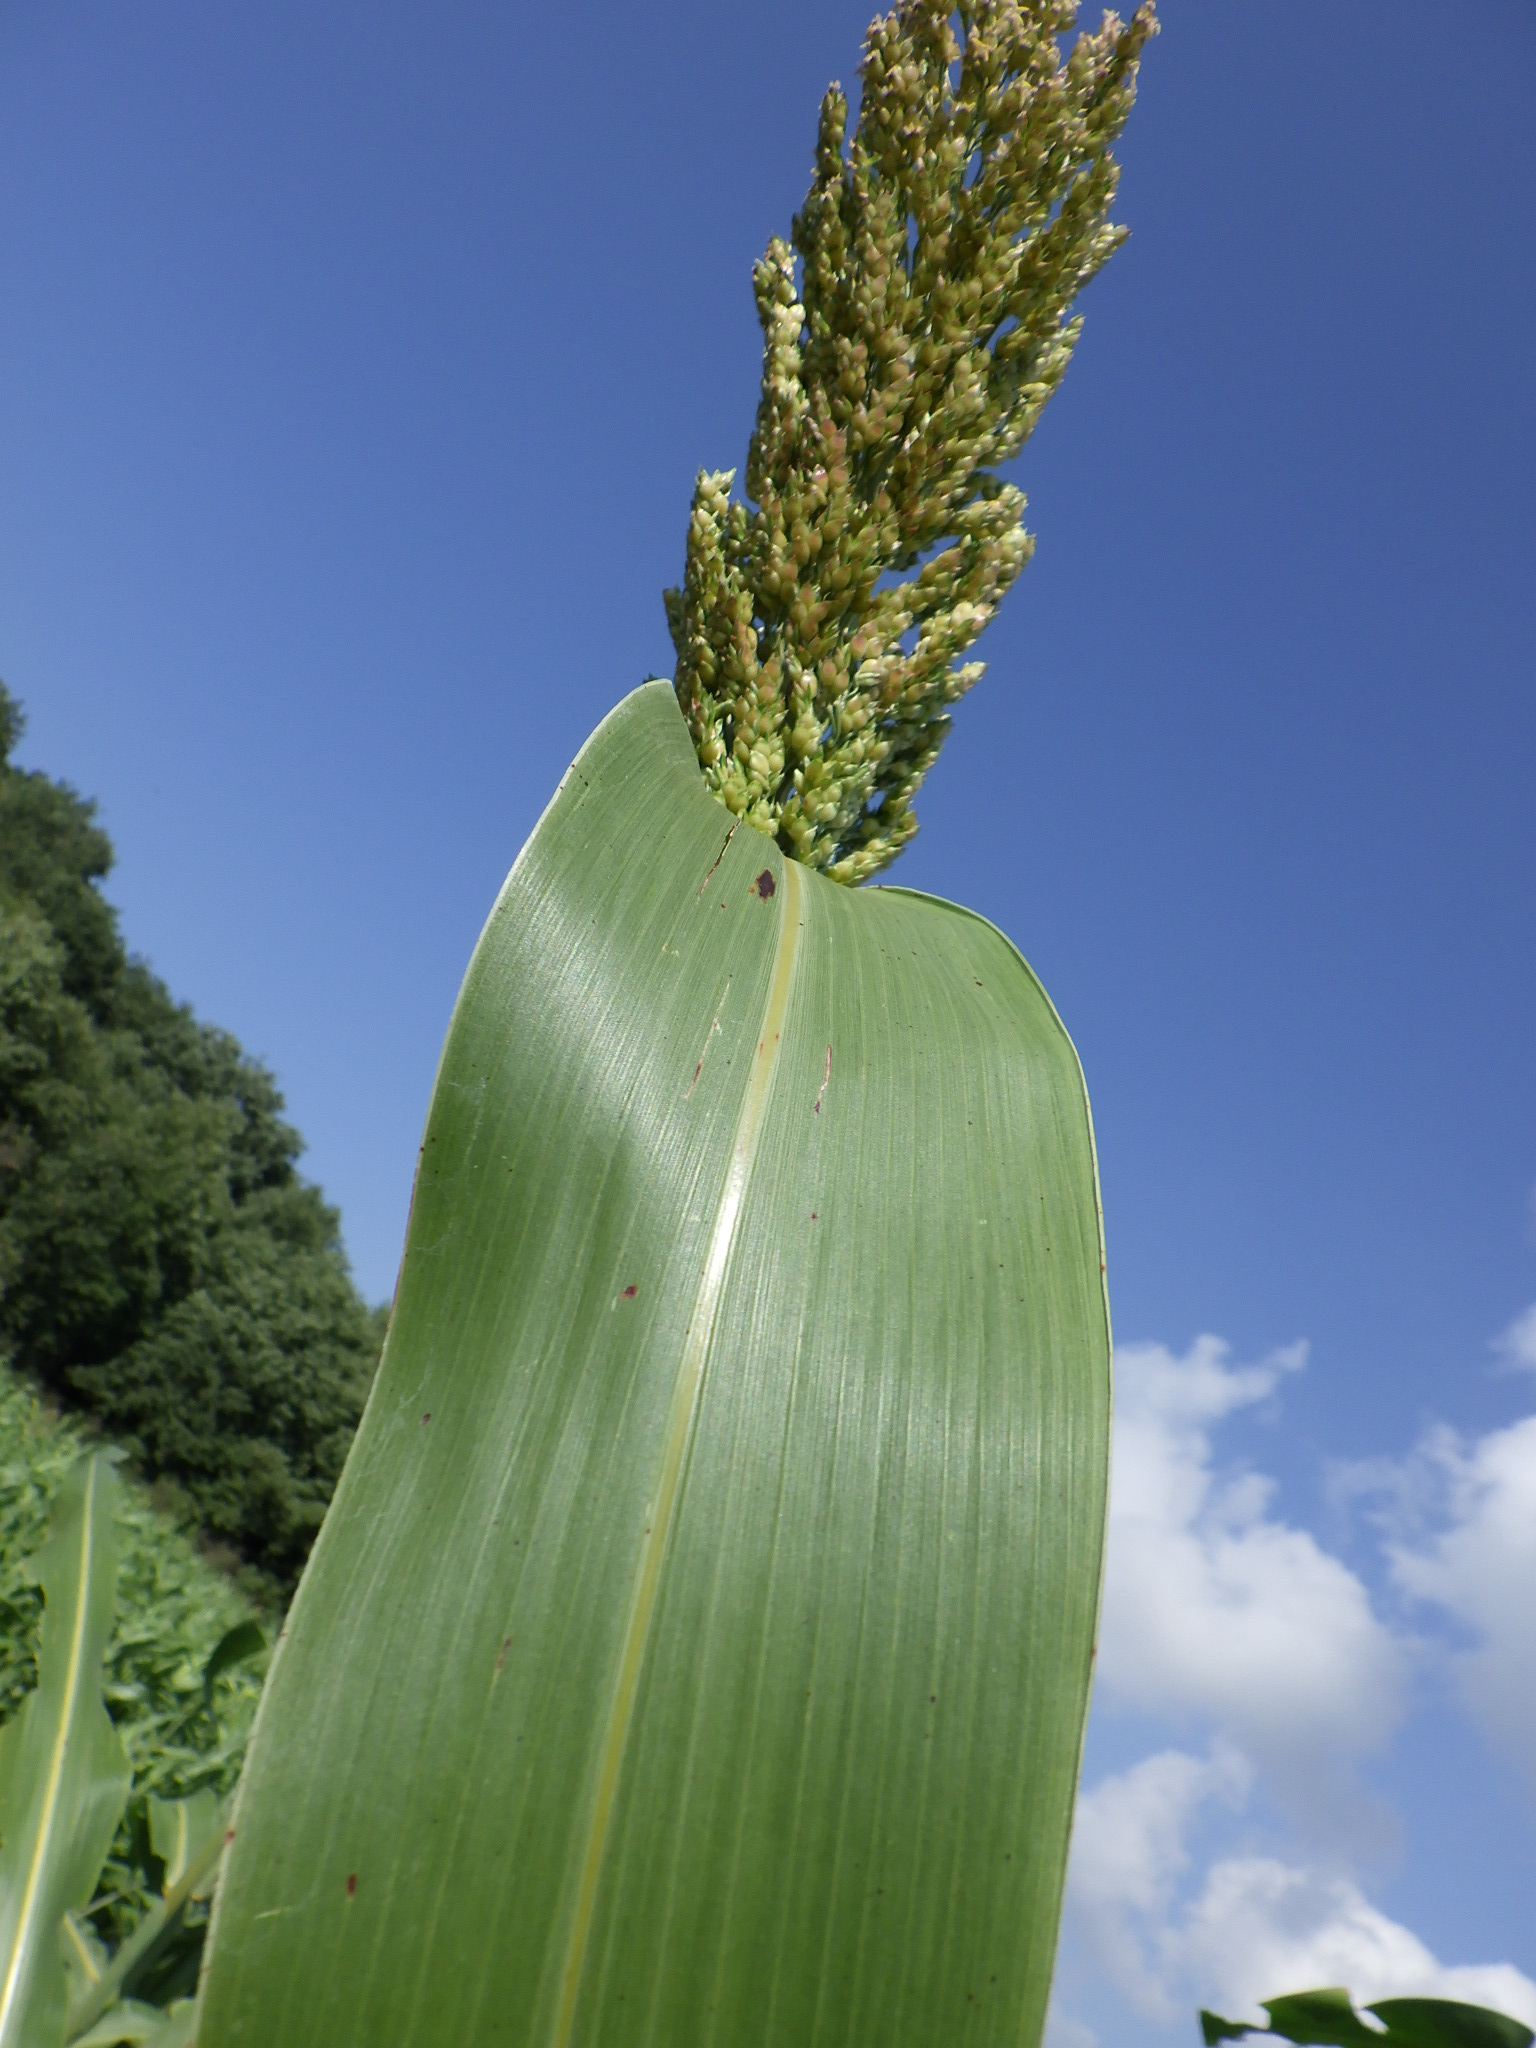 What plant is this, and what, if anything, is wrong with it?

sorghum, healthy
